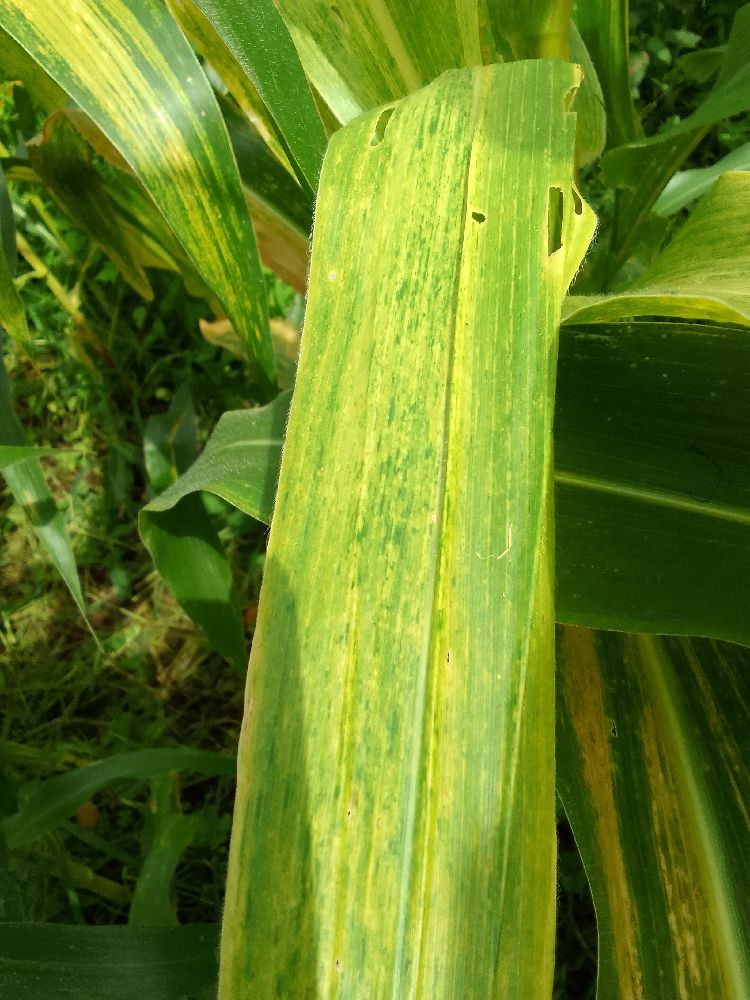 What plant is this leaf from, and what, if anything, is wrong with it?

maize, maize lethal necrosis
